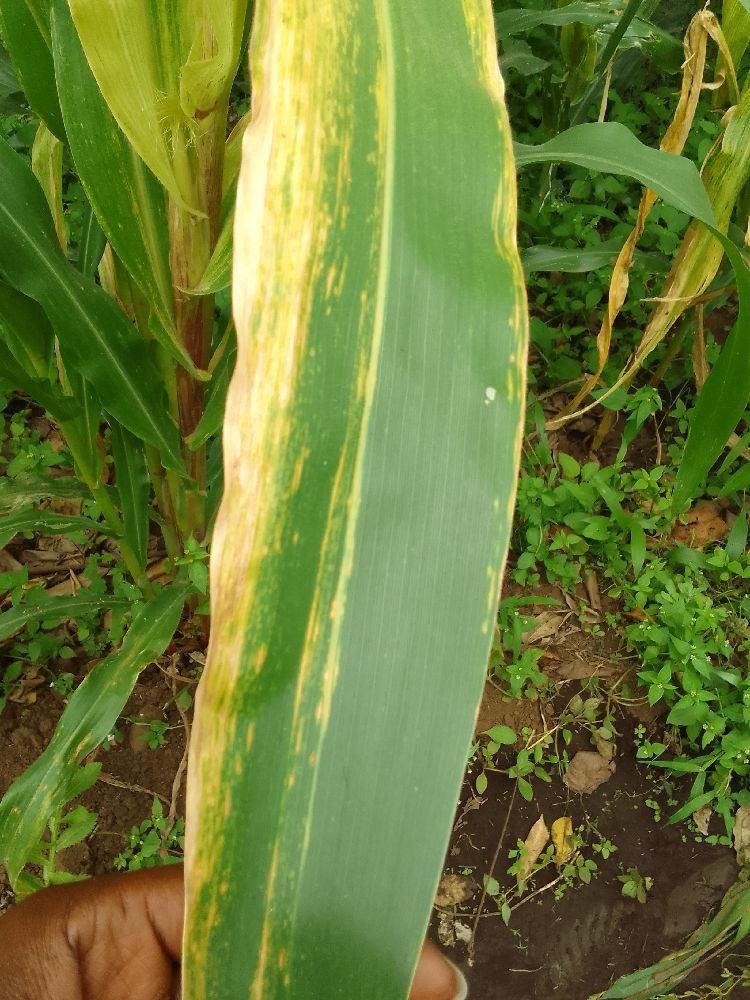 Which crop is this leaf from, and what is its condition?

maize, maize lethal necrosis
